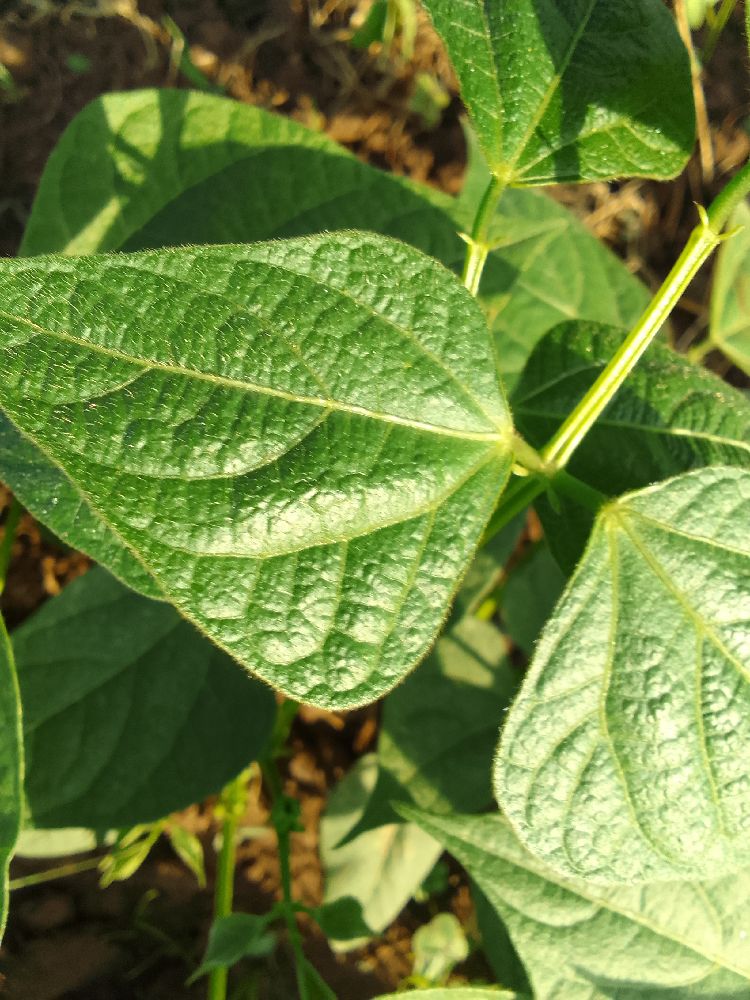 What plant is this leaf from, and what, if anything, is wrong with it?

common bean, healthy
